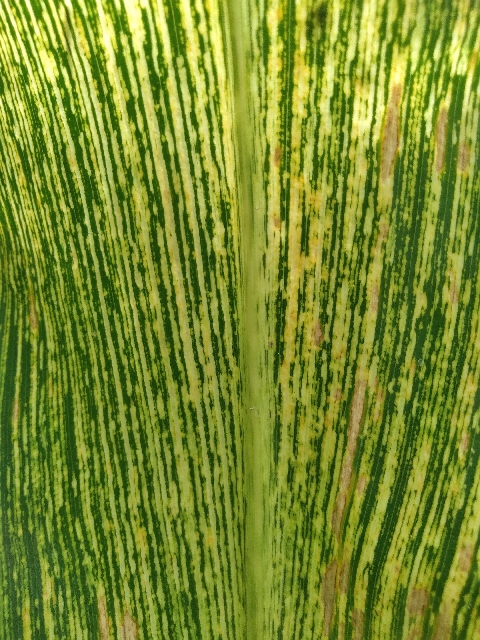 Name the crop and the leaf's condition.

maize, maize streak virus
